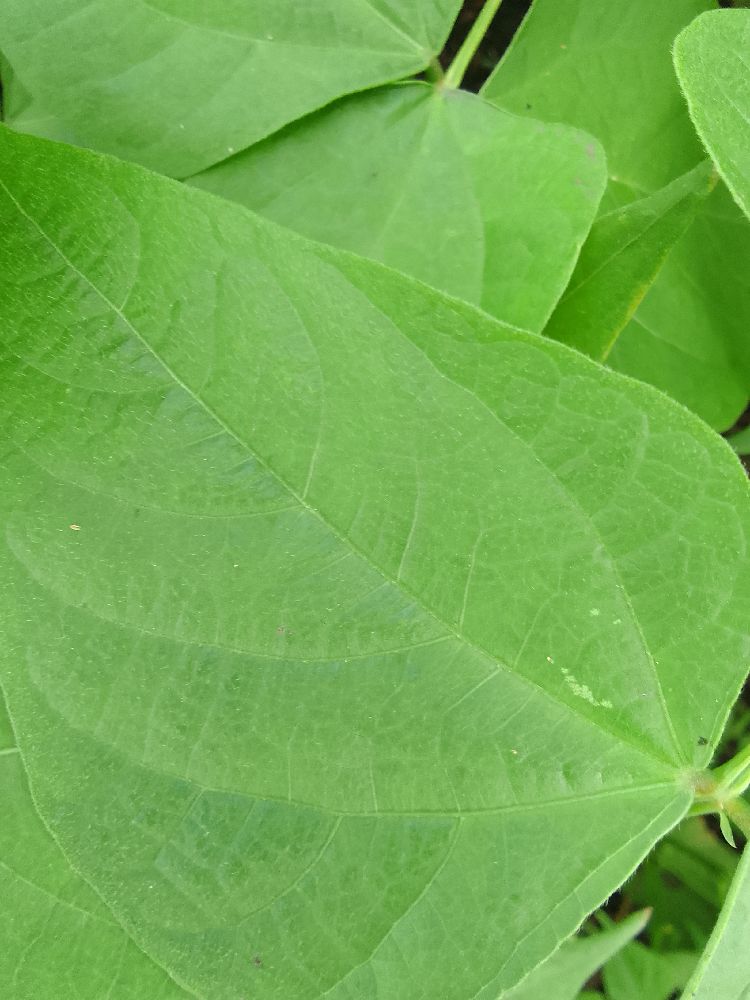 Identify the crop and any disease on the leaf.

common bean, healthy
